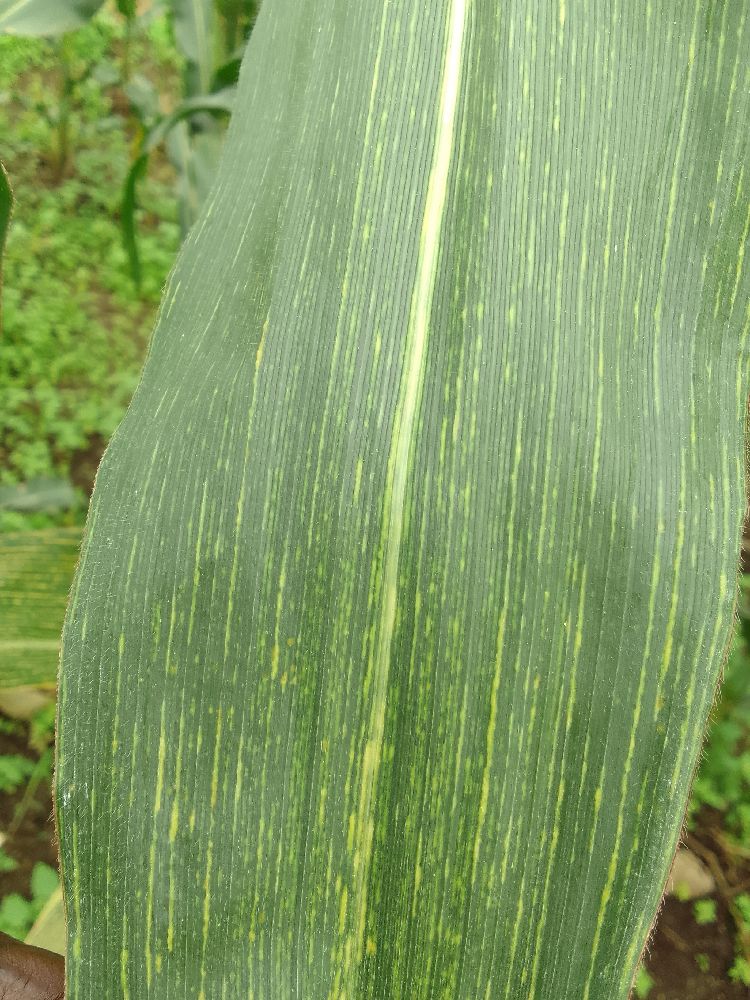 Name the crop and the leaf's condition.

maize, maize streak virus
